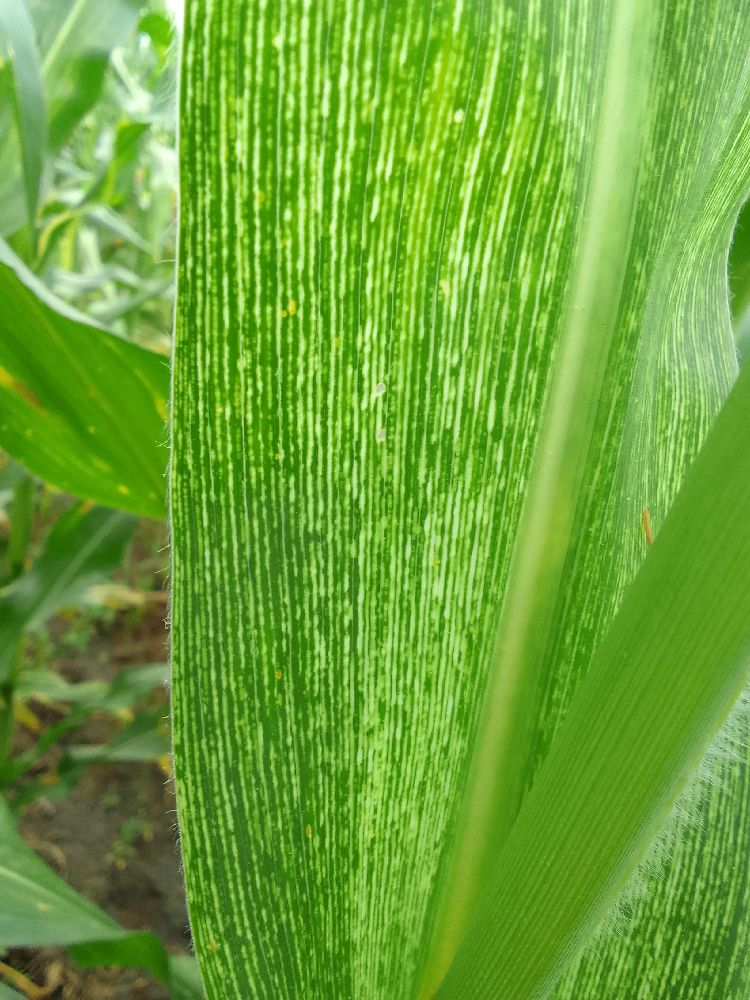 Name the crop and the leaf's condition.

maize, maize streak virus
